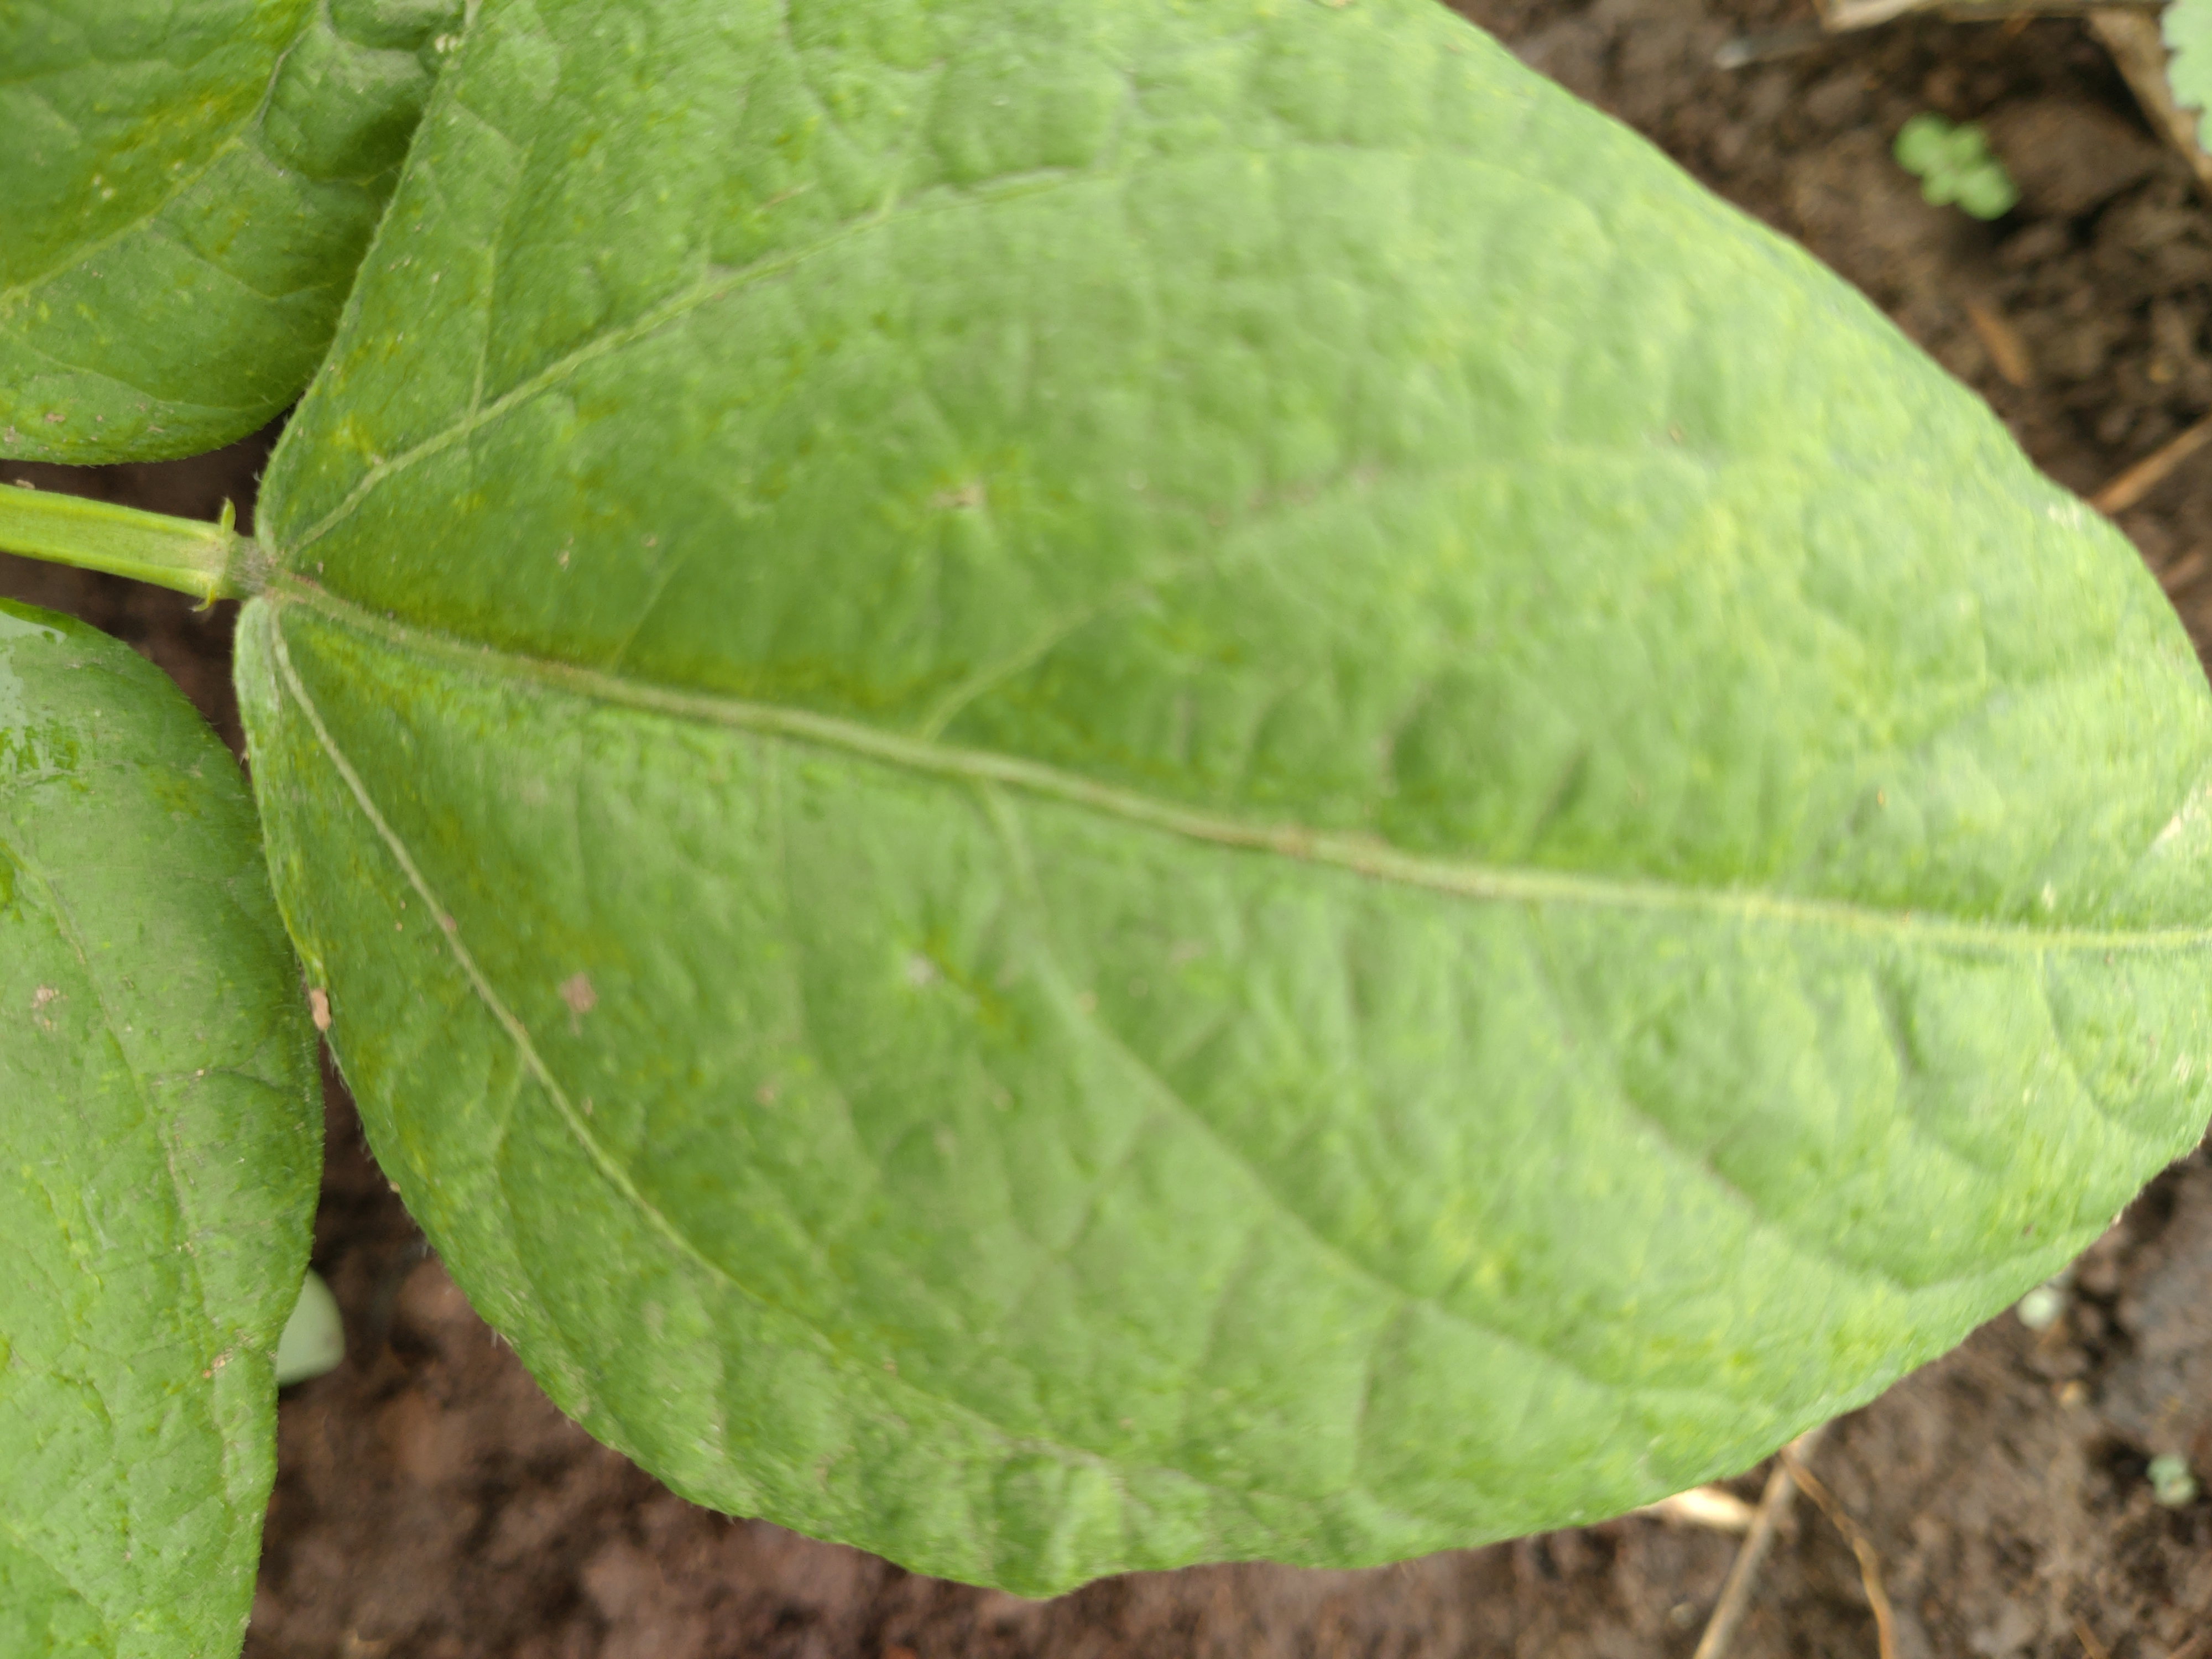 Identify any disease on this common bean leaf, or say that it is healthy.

healthy
